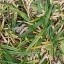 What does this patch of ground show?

grass
